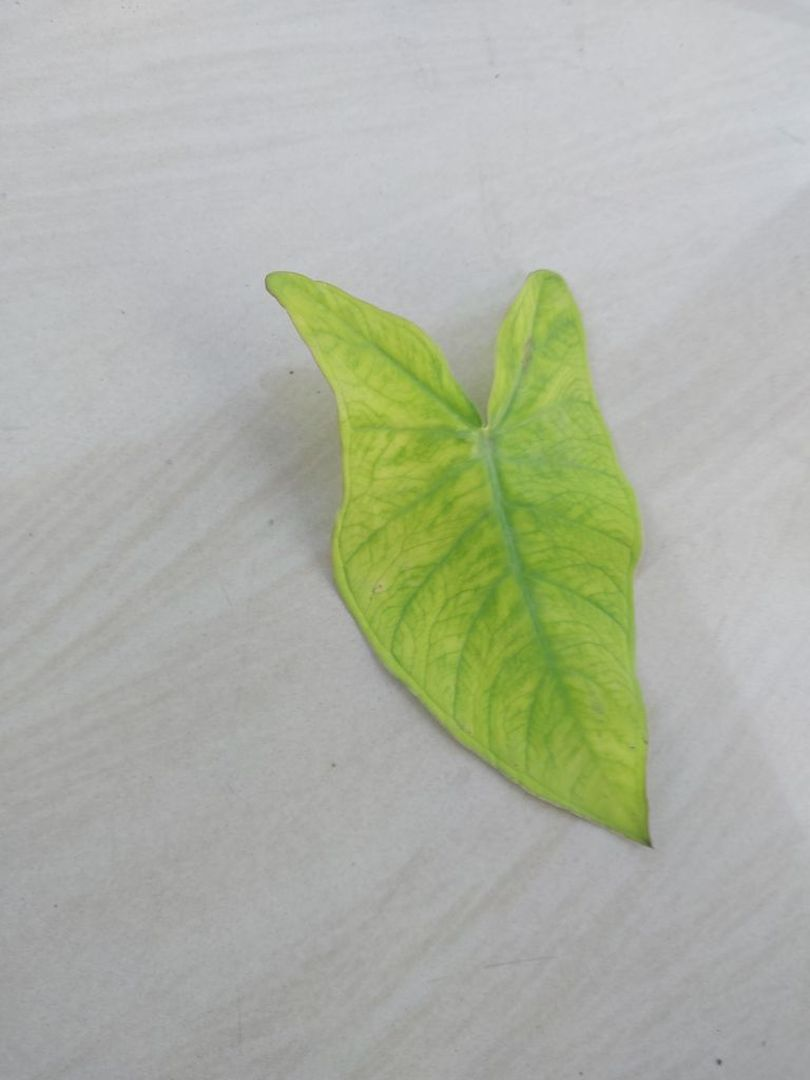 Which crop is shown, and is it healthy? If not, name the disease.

taro, mosaic
